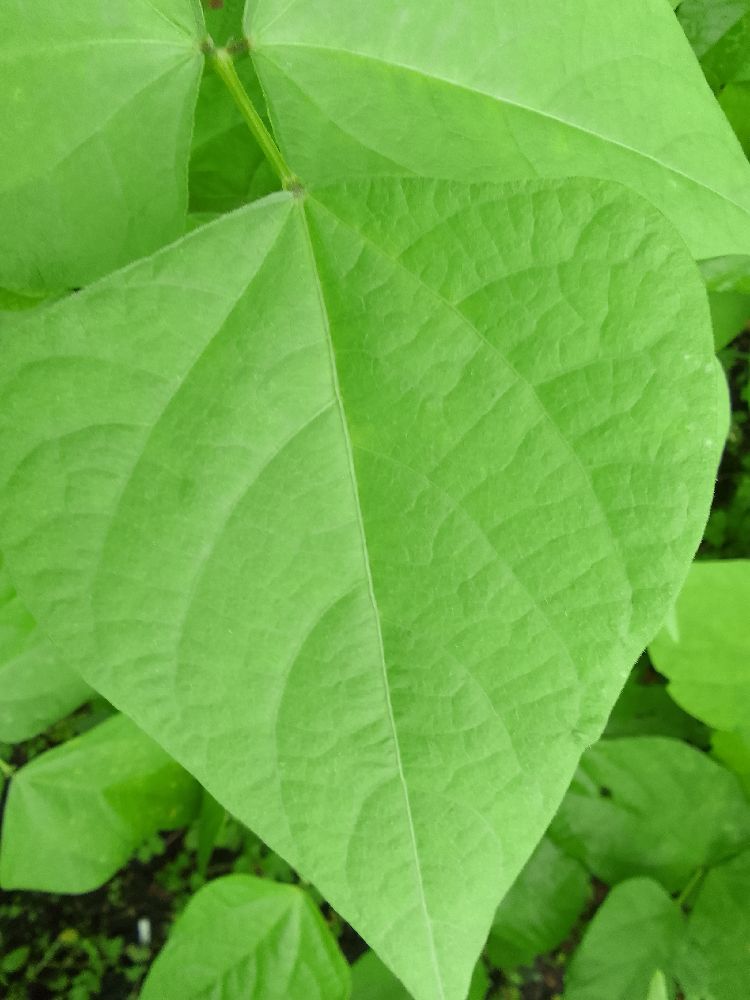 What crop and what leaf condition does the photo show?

common bean, healthy
